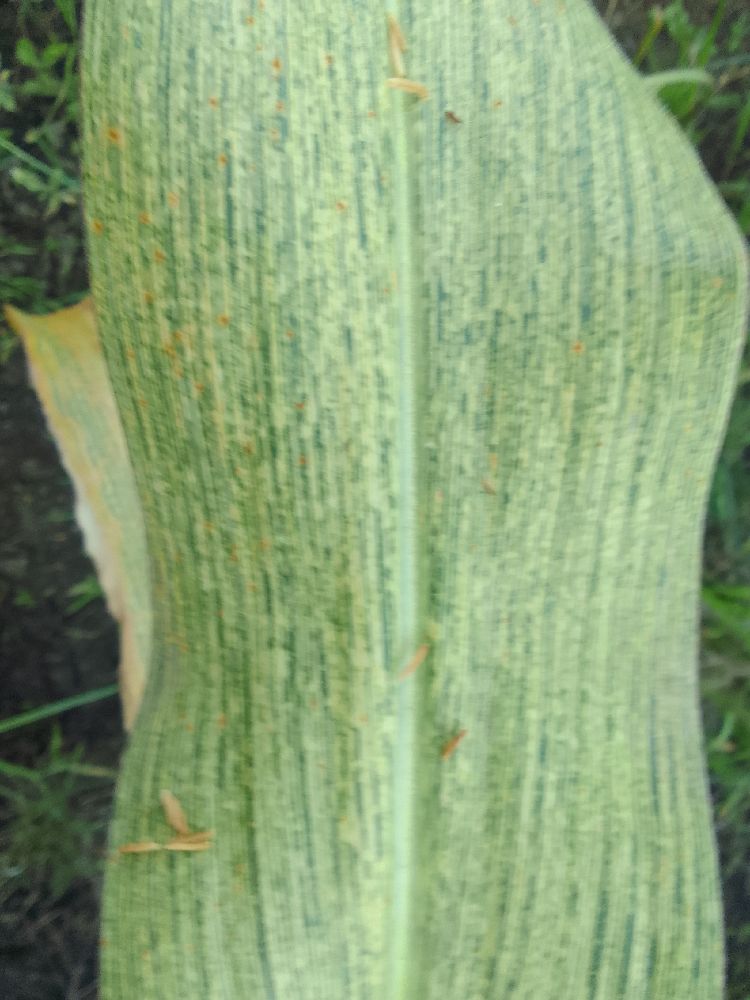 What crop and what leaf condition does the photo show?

maize, maize streak virus
